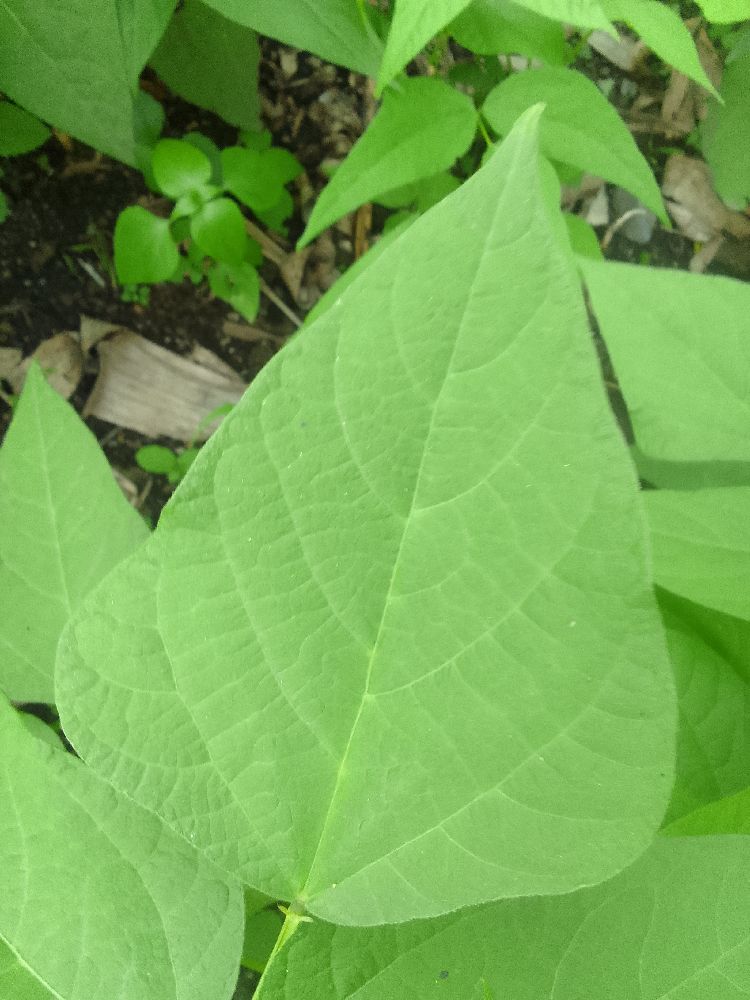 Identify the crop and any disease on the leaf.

common bean, healthy
